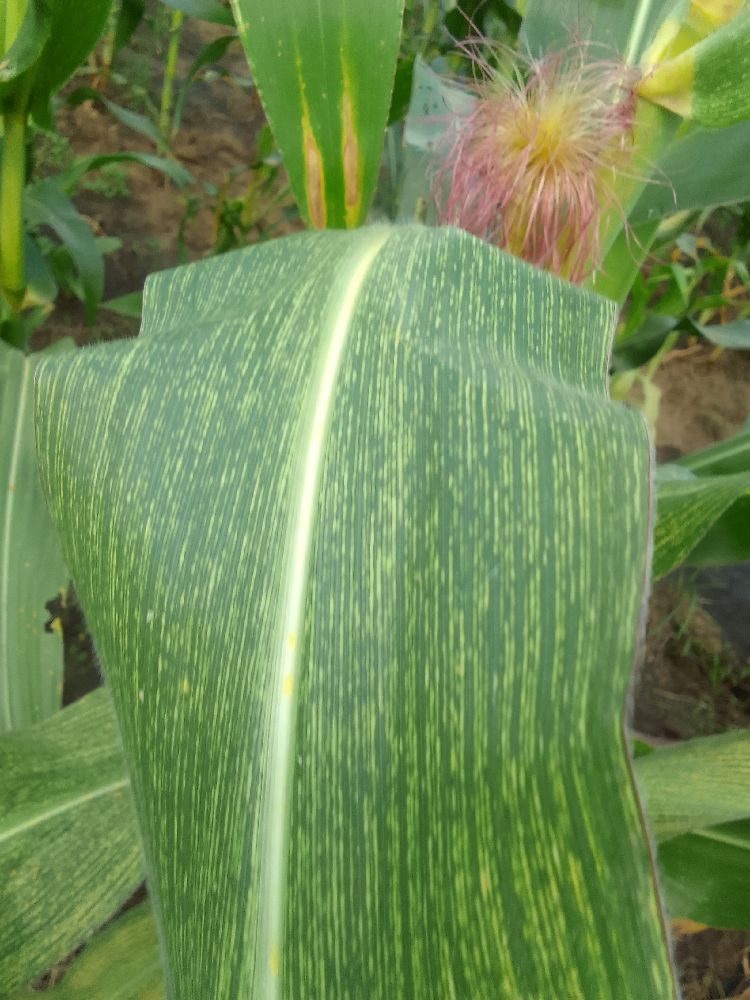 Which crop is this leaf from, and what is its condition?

maize, maize streak virus
